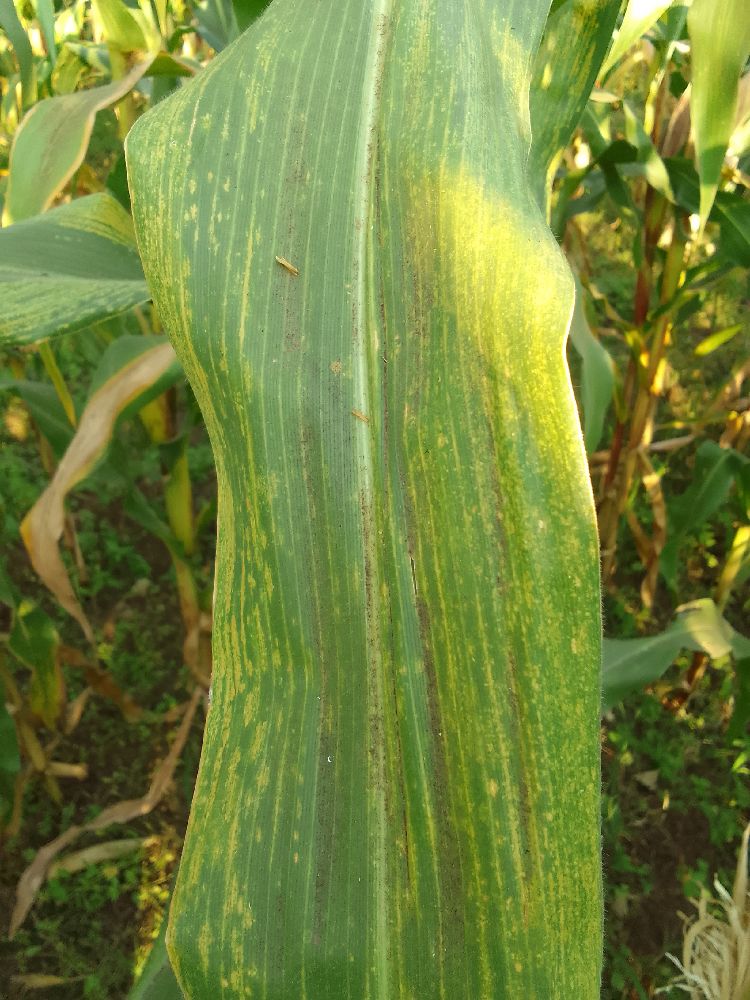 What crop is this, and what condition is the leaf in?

maize, maize lethal necrosis
